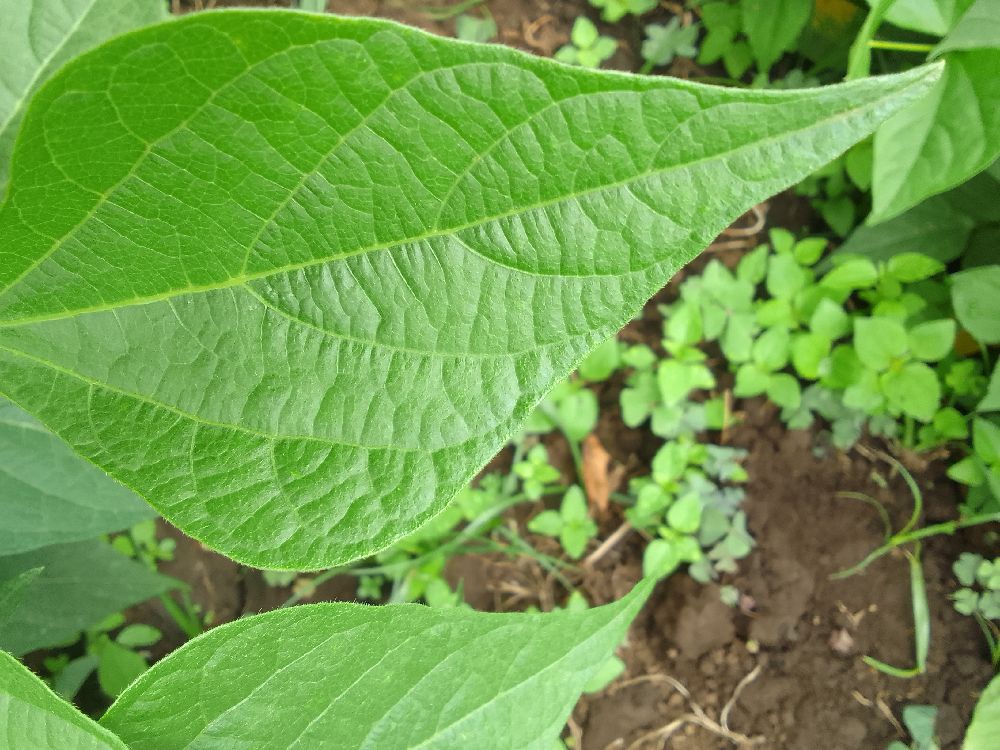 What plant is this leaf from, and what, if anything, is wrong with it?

common bean, healthy
